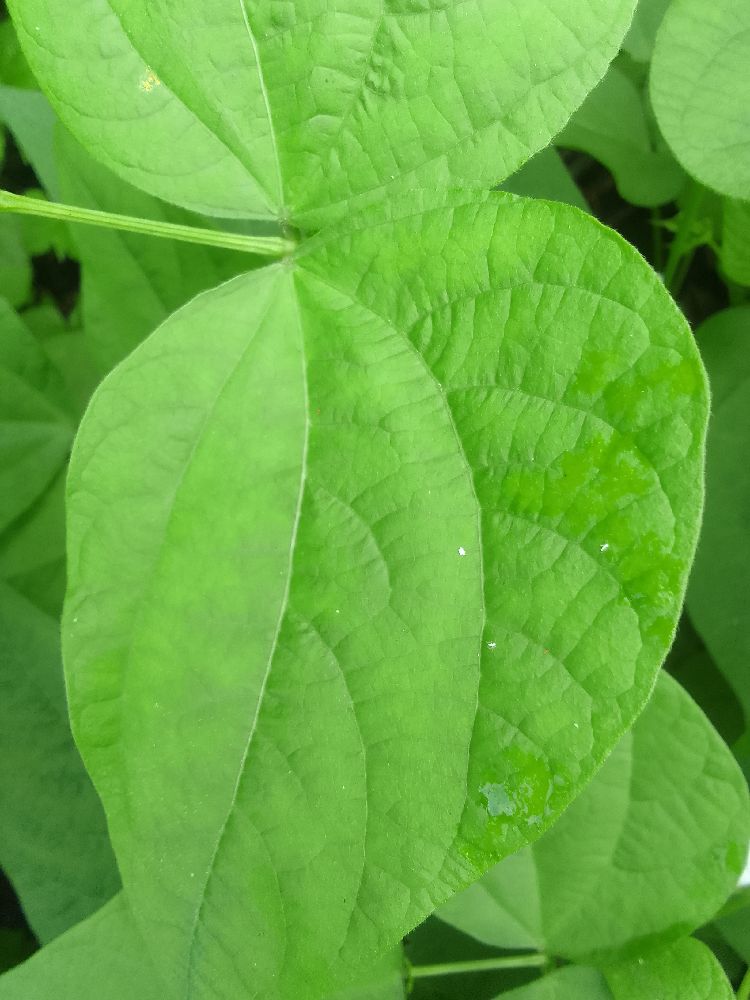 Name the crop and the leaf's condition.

common bean, healthy
